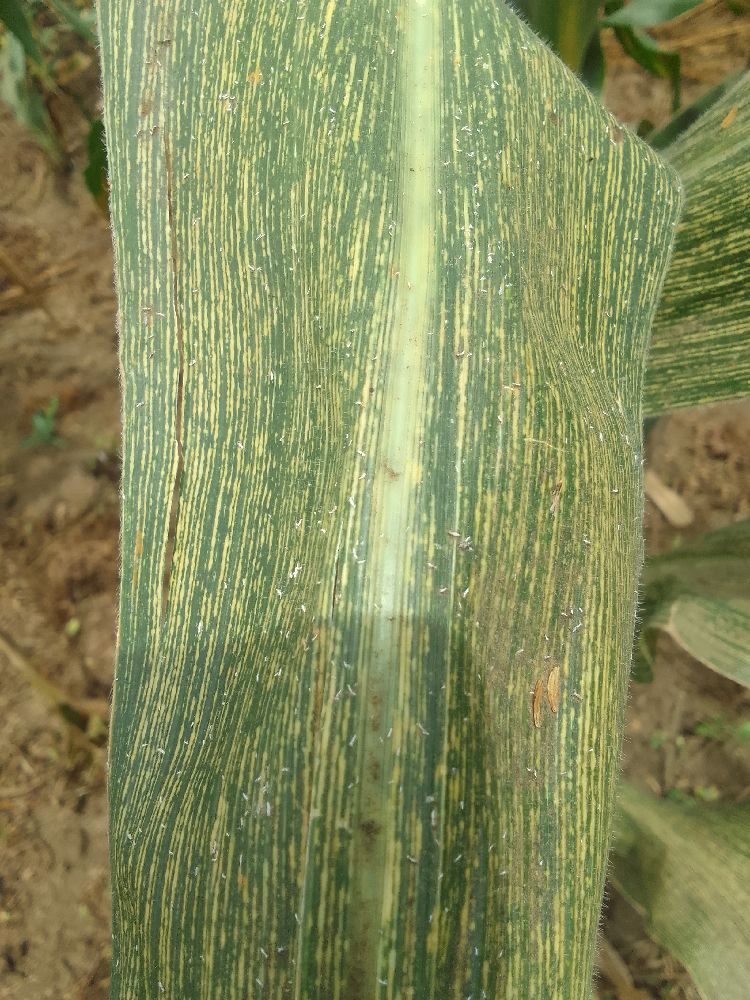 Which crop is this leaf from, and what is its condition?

maize, maize streak virus
